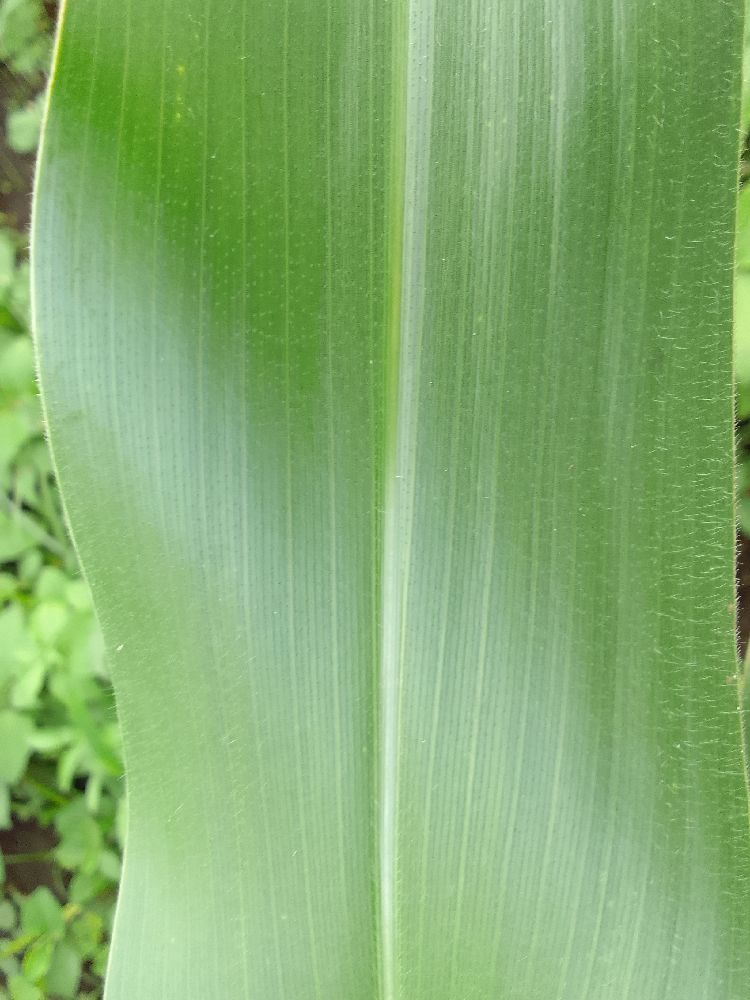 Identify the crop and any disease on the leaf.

maize, healthy
